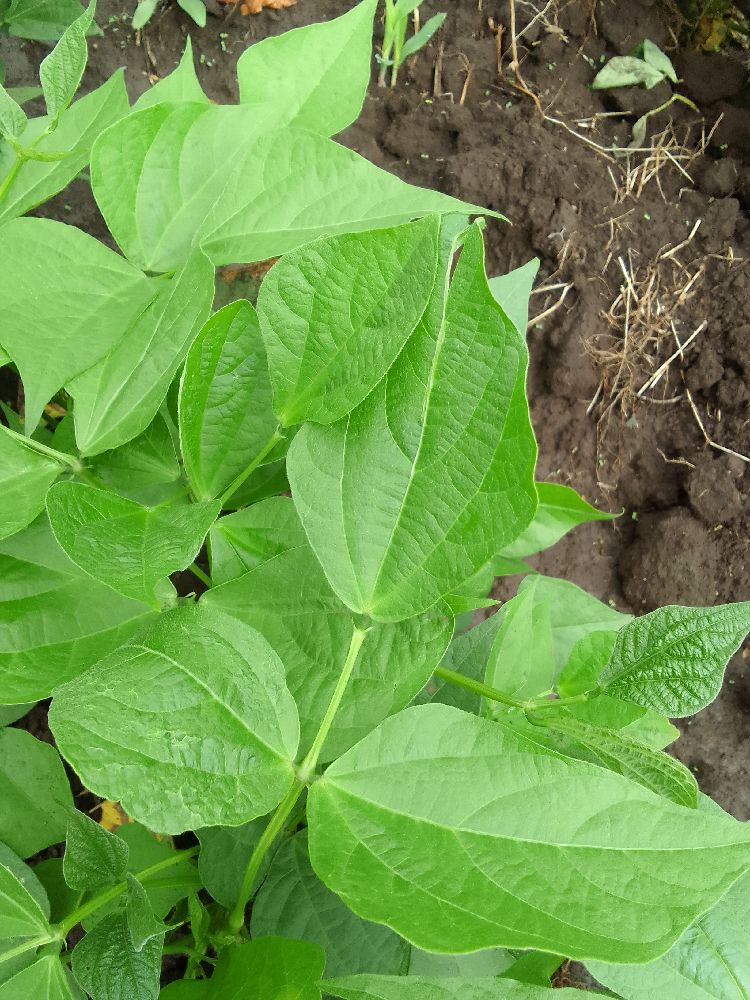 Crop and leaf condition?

common bean, healthy
